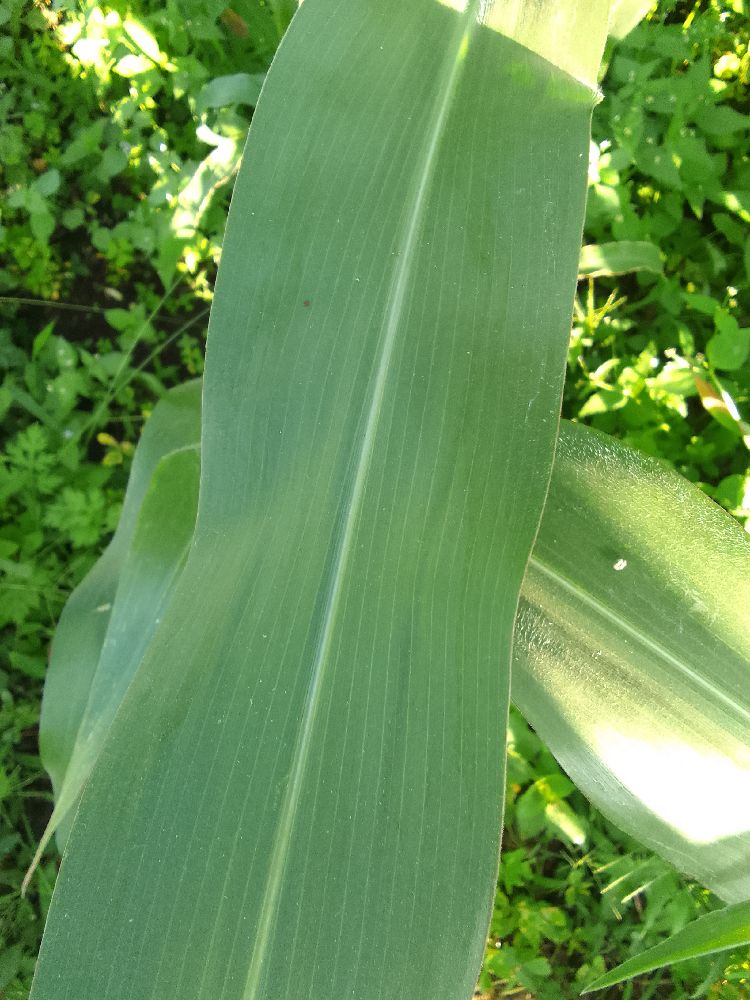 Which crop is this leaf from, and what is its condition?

maize, healthy
